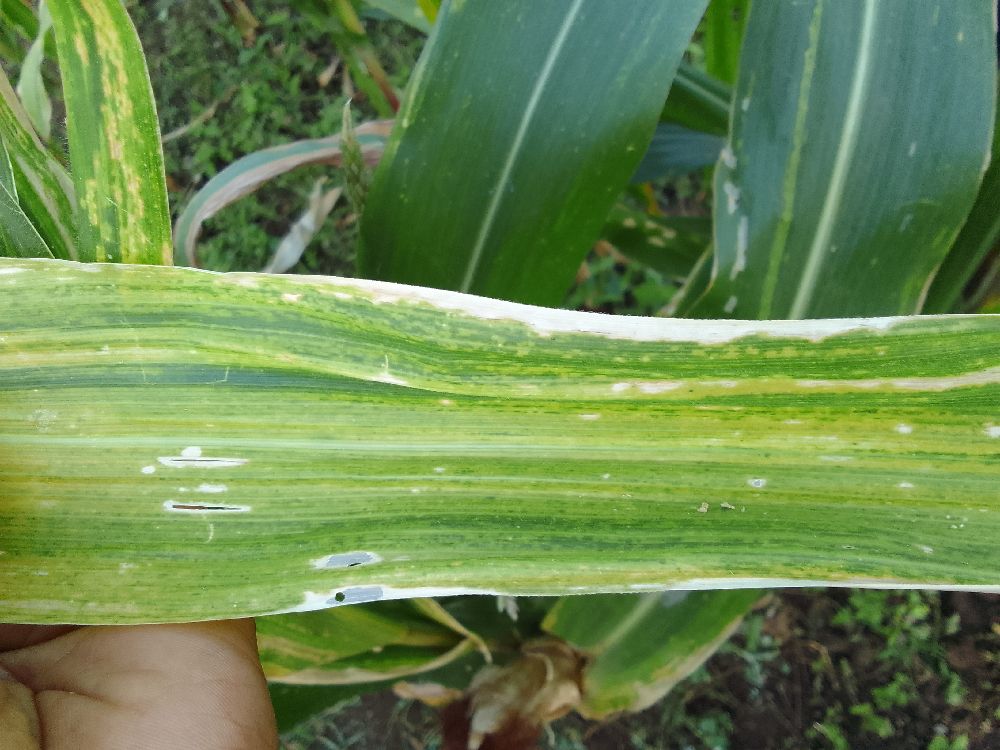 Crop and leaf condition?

maize, maize lethal necrosis
